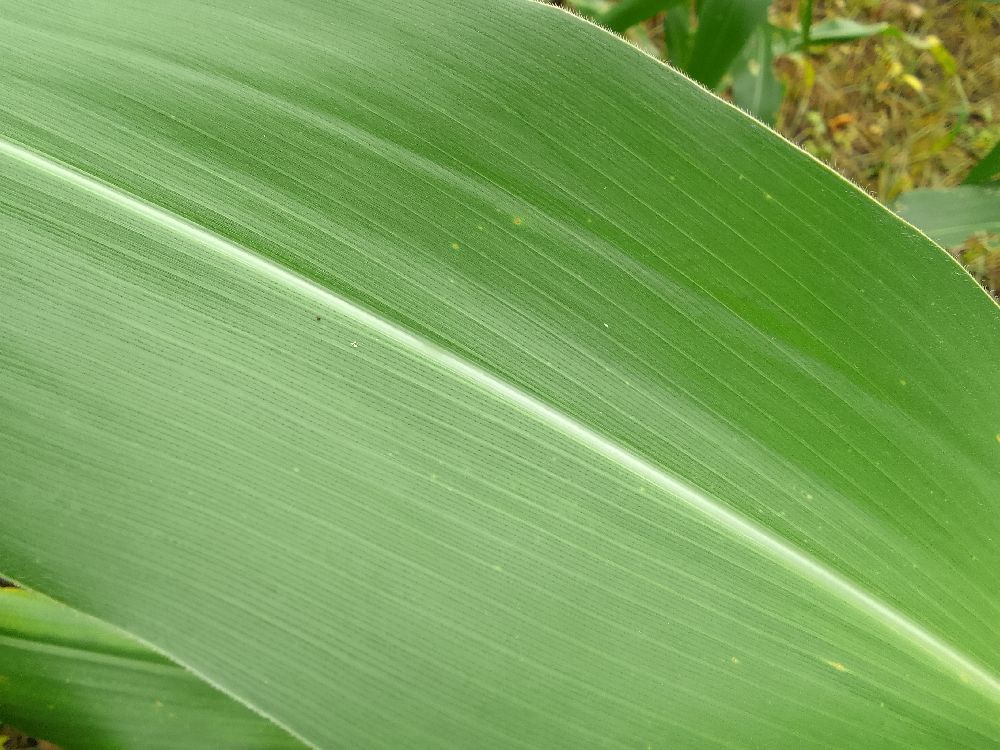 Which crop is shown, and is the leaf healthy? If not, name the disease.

maize, healthy
